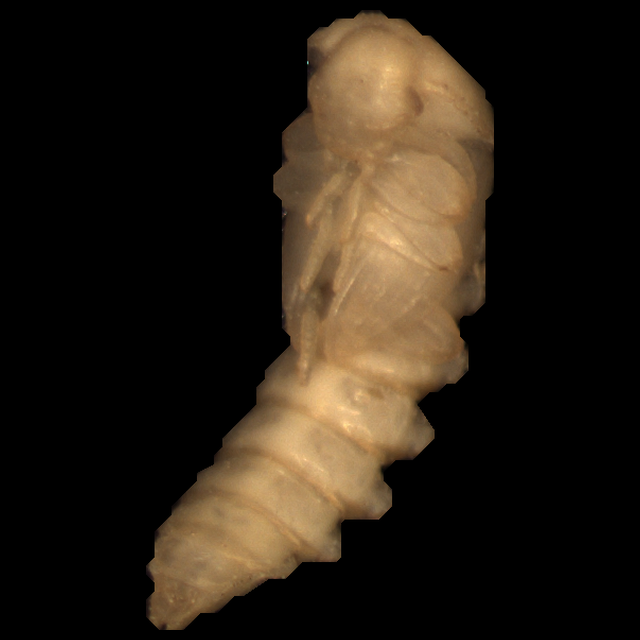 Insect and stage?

mealworm pupa
